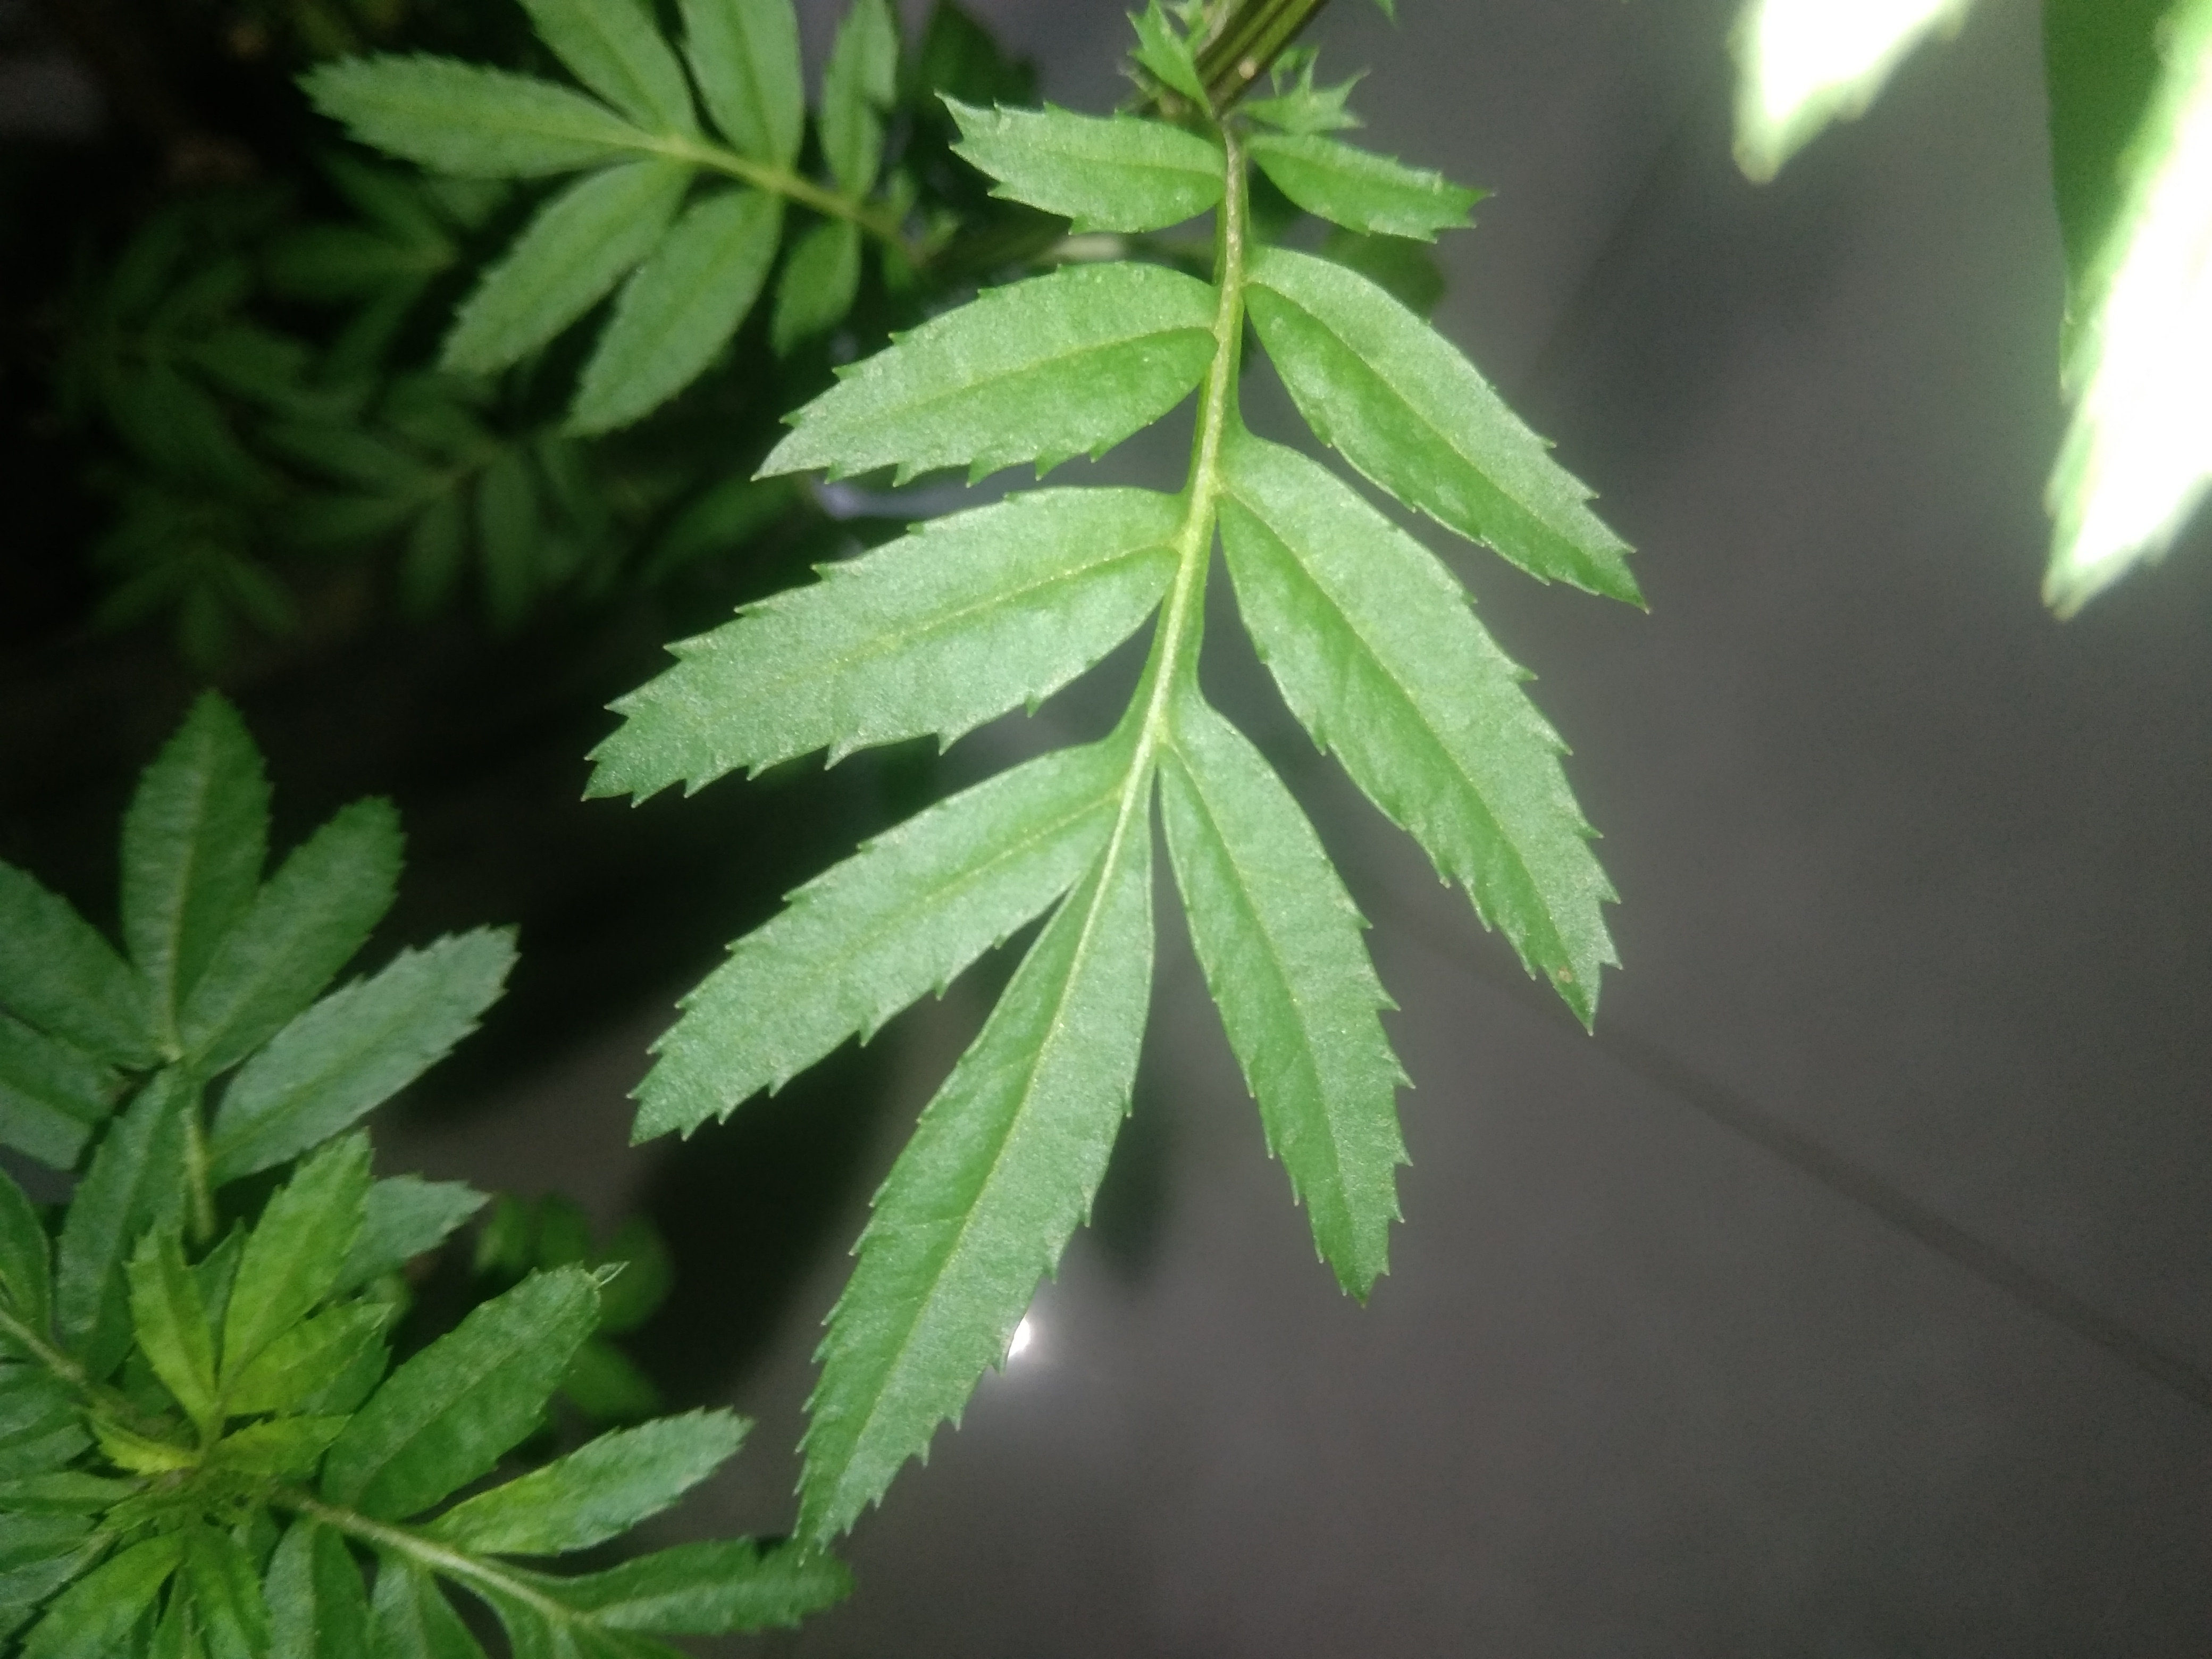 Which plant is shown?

marigold
